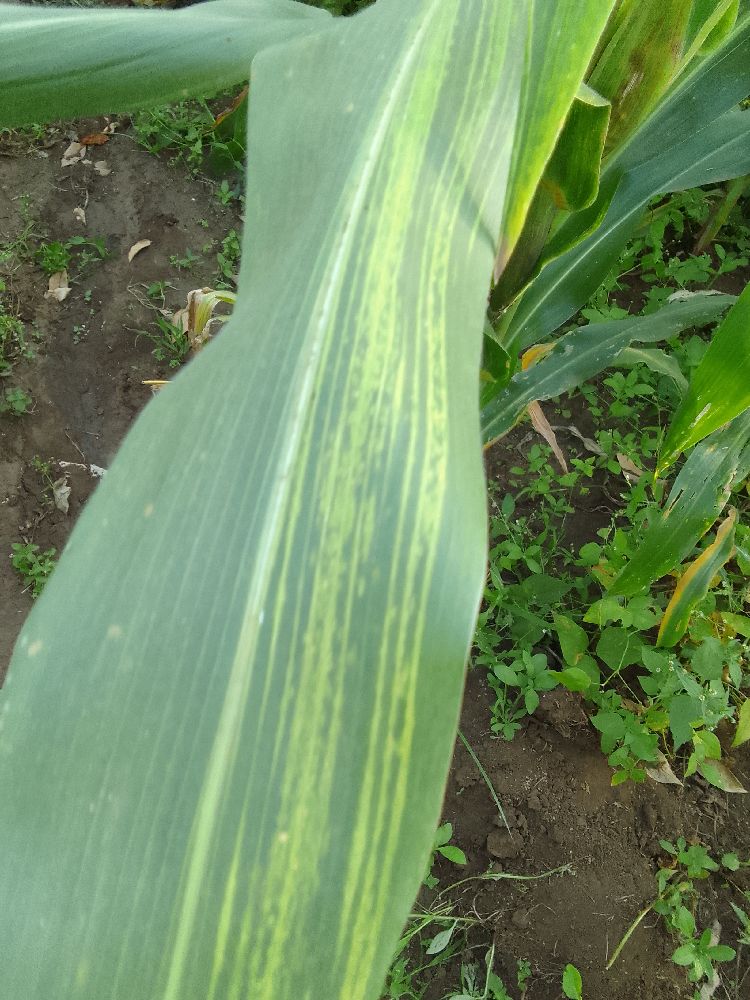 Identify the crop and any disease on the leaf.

maize, maize lethal necrosis
